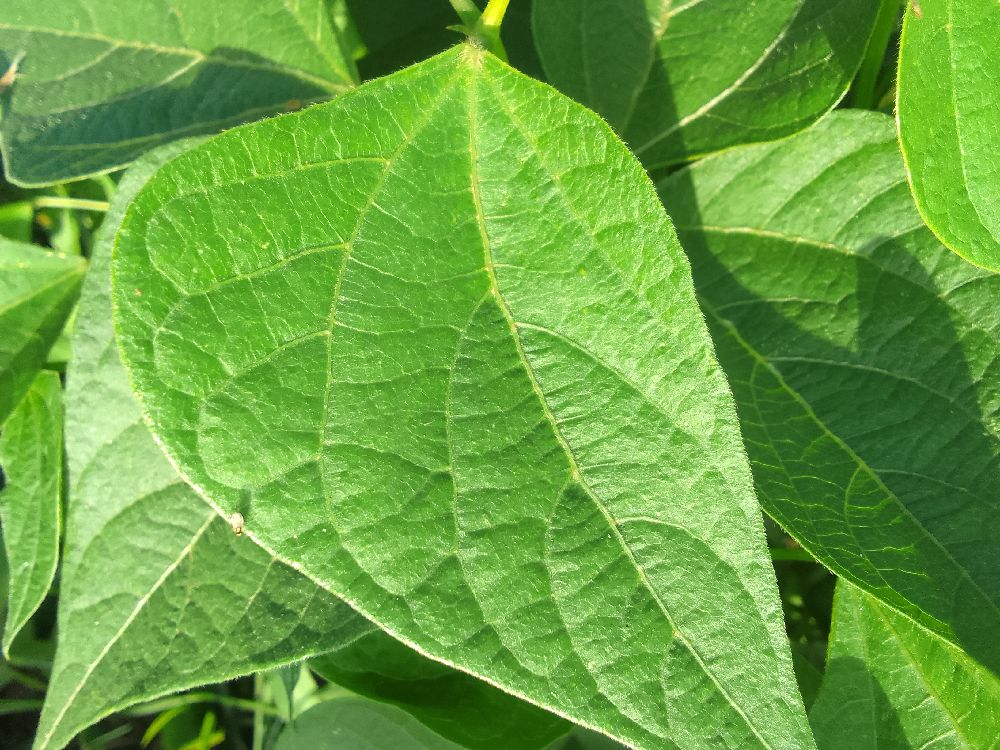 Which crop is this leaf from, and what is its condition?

common bean, healthy
